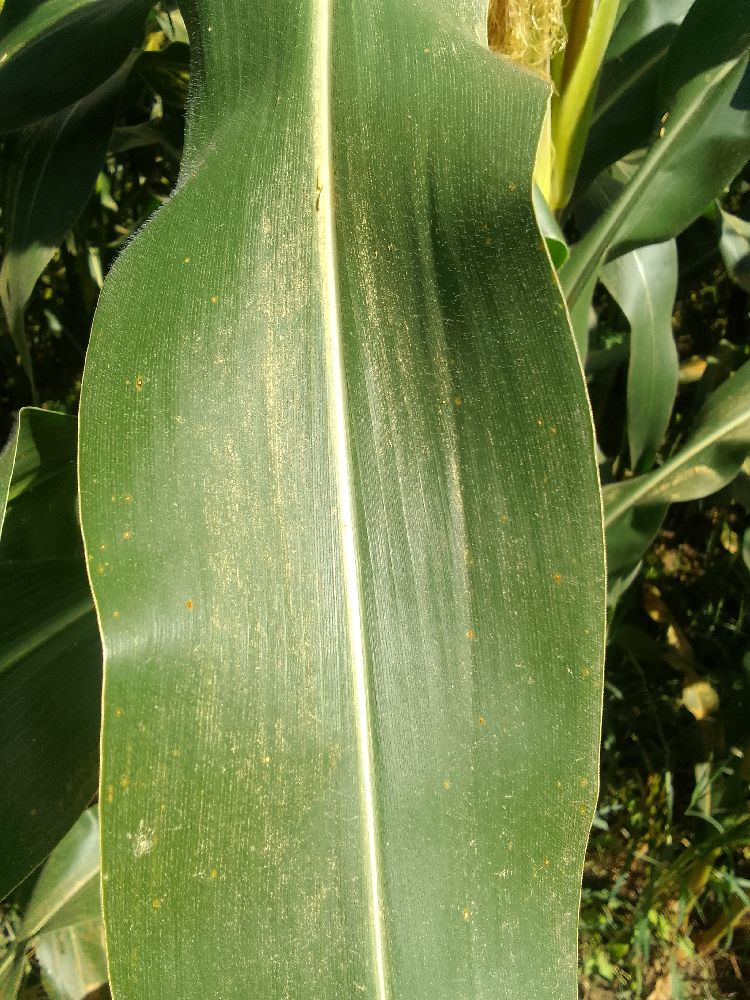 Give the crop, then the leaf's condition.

maize, healthy
